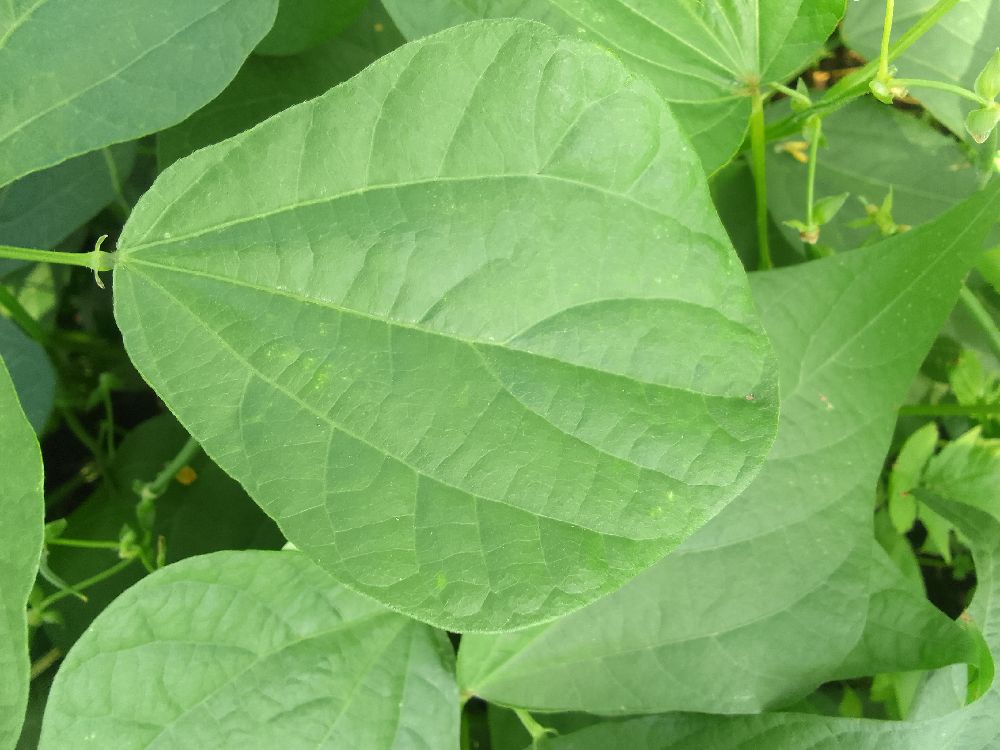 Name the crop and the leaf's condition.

common bean, healthy
